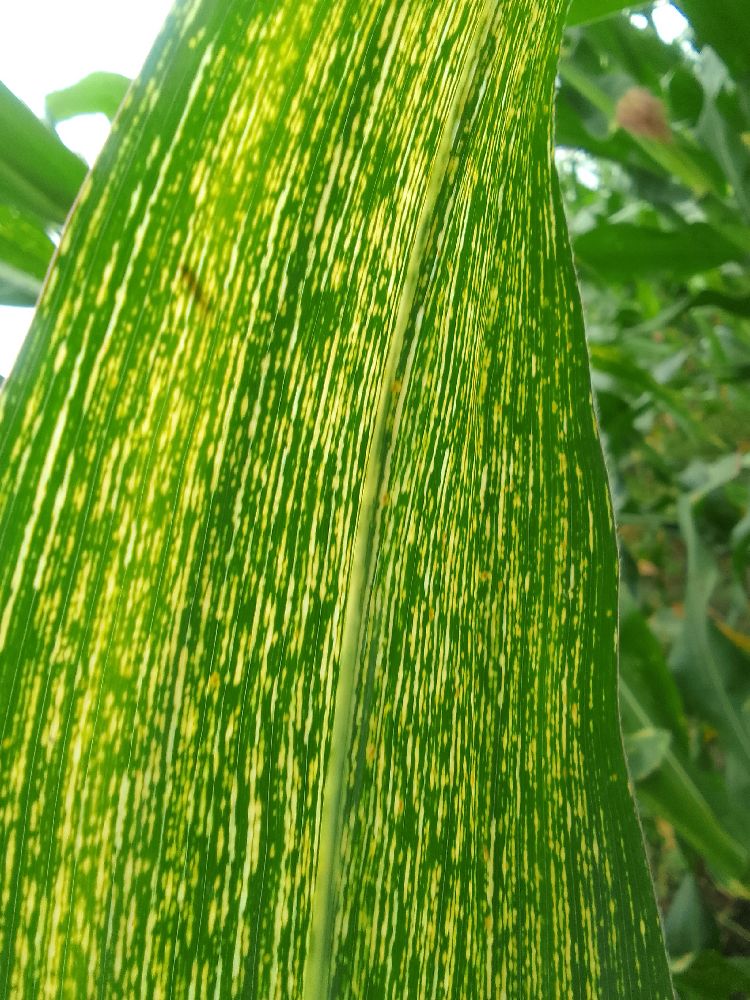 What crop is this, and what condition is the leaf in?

maize, maize streak virus
